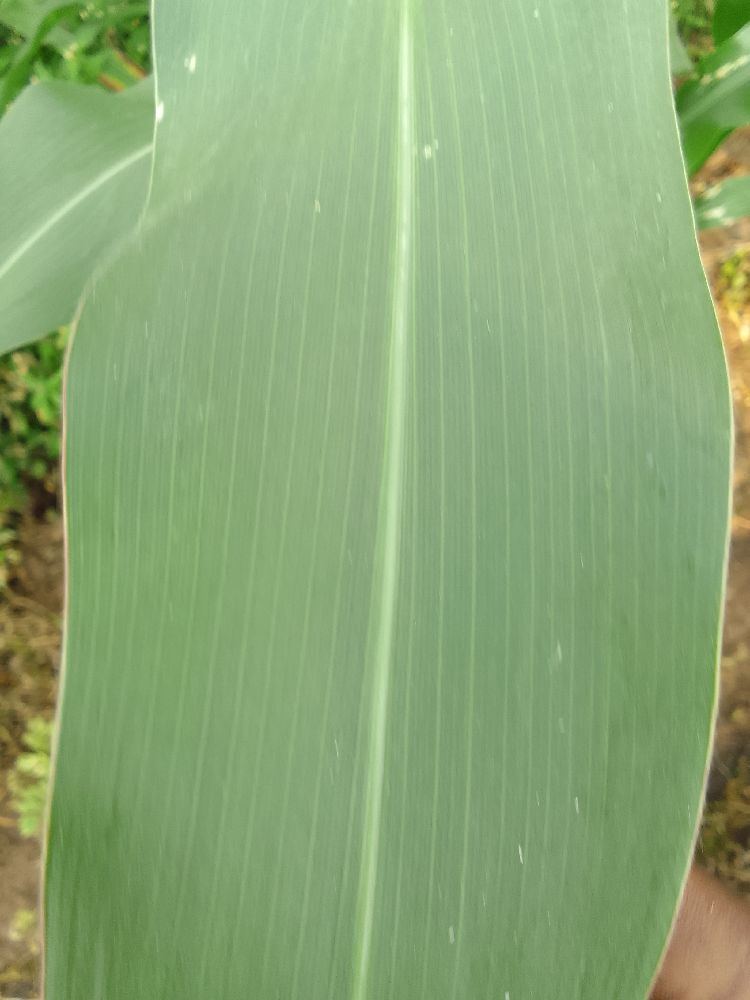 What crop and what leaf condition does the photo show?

maize, healthy
